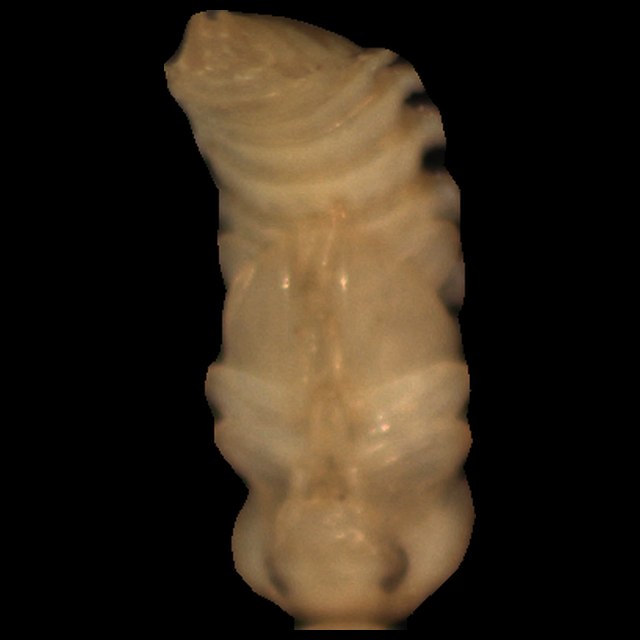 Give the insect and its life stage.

mealworm pupa
